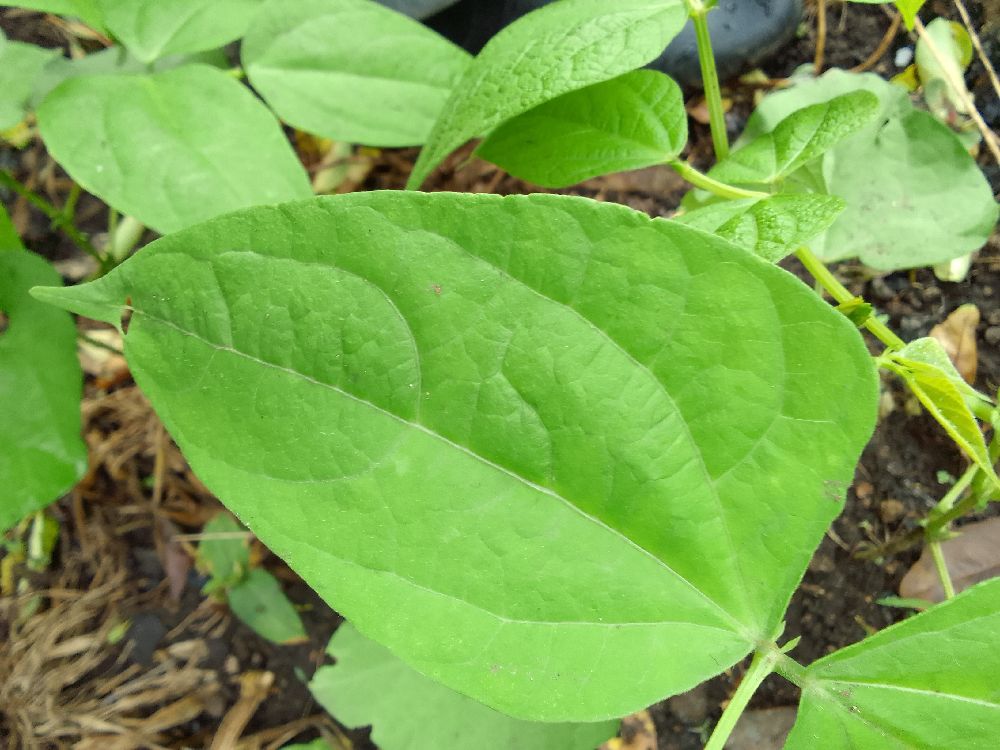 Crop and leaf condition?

common bean, healthy
